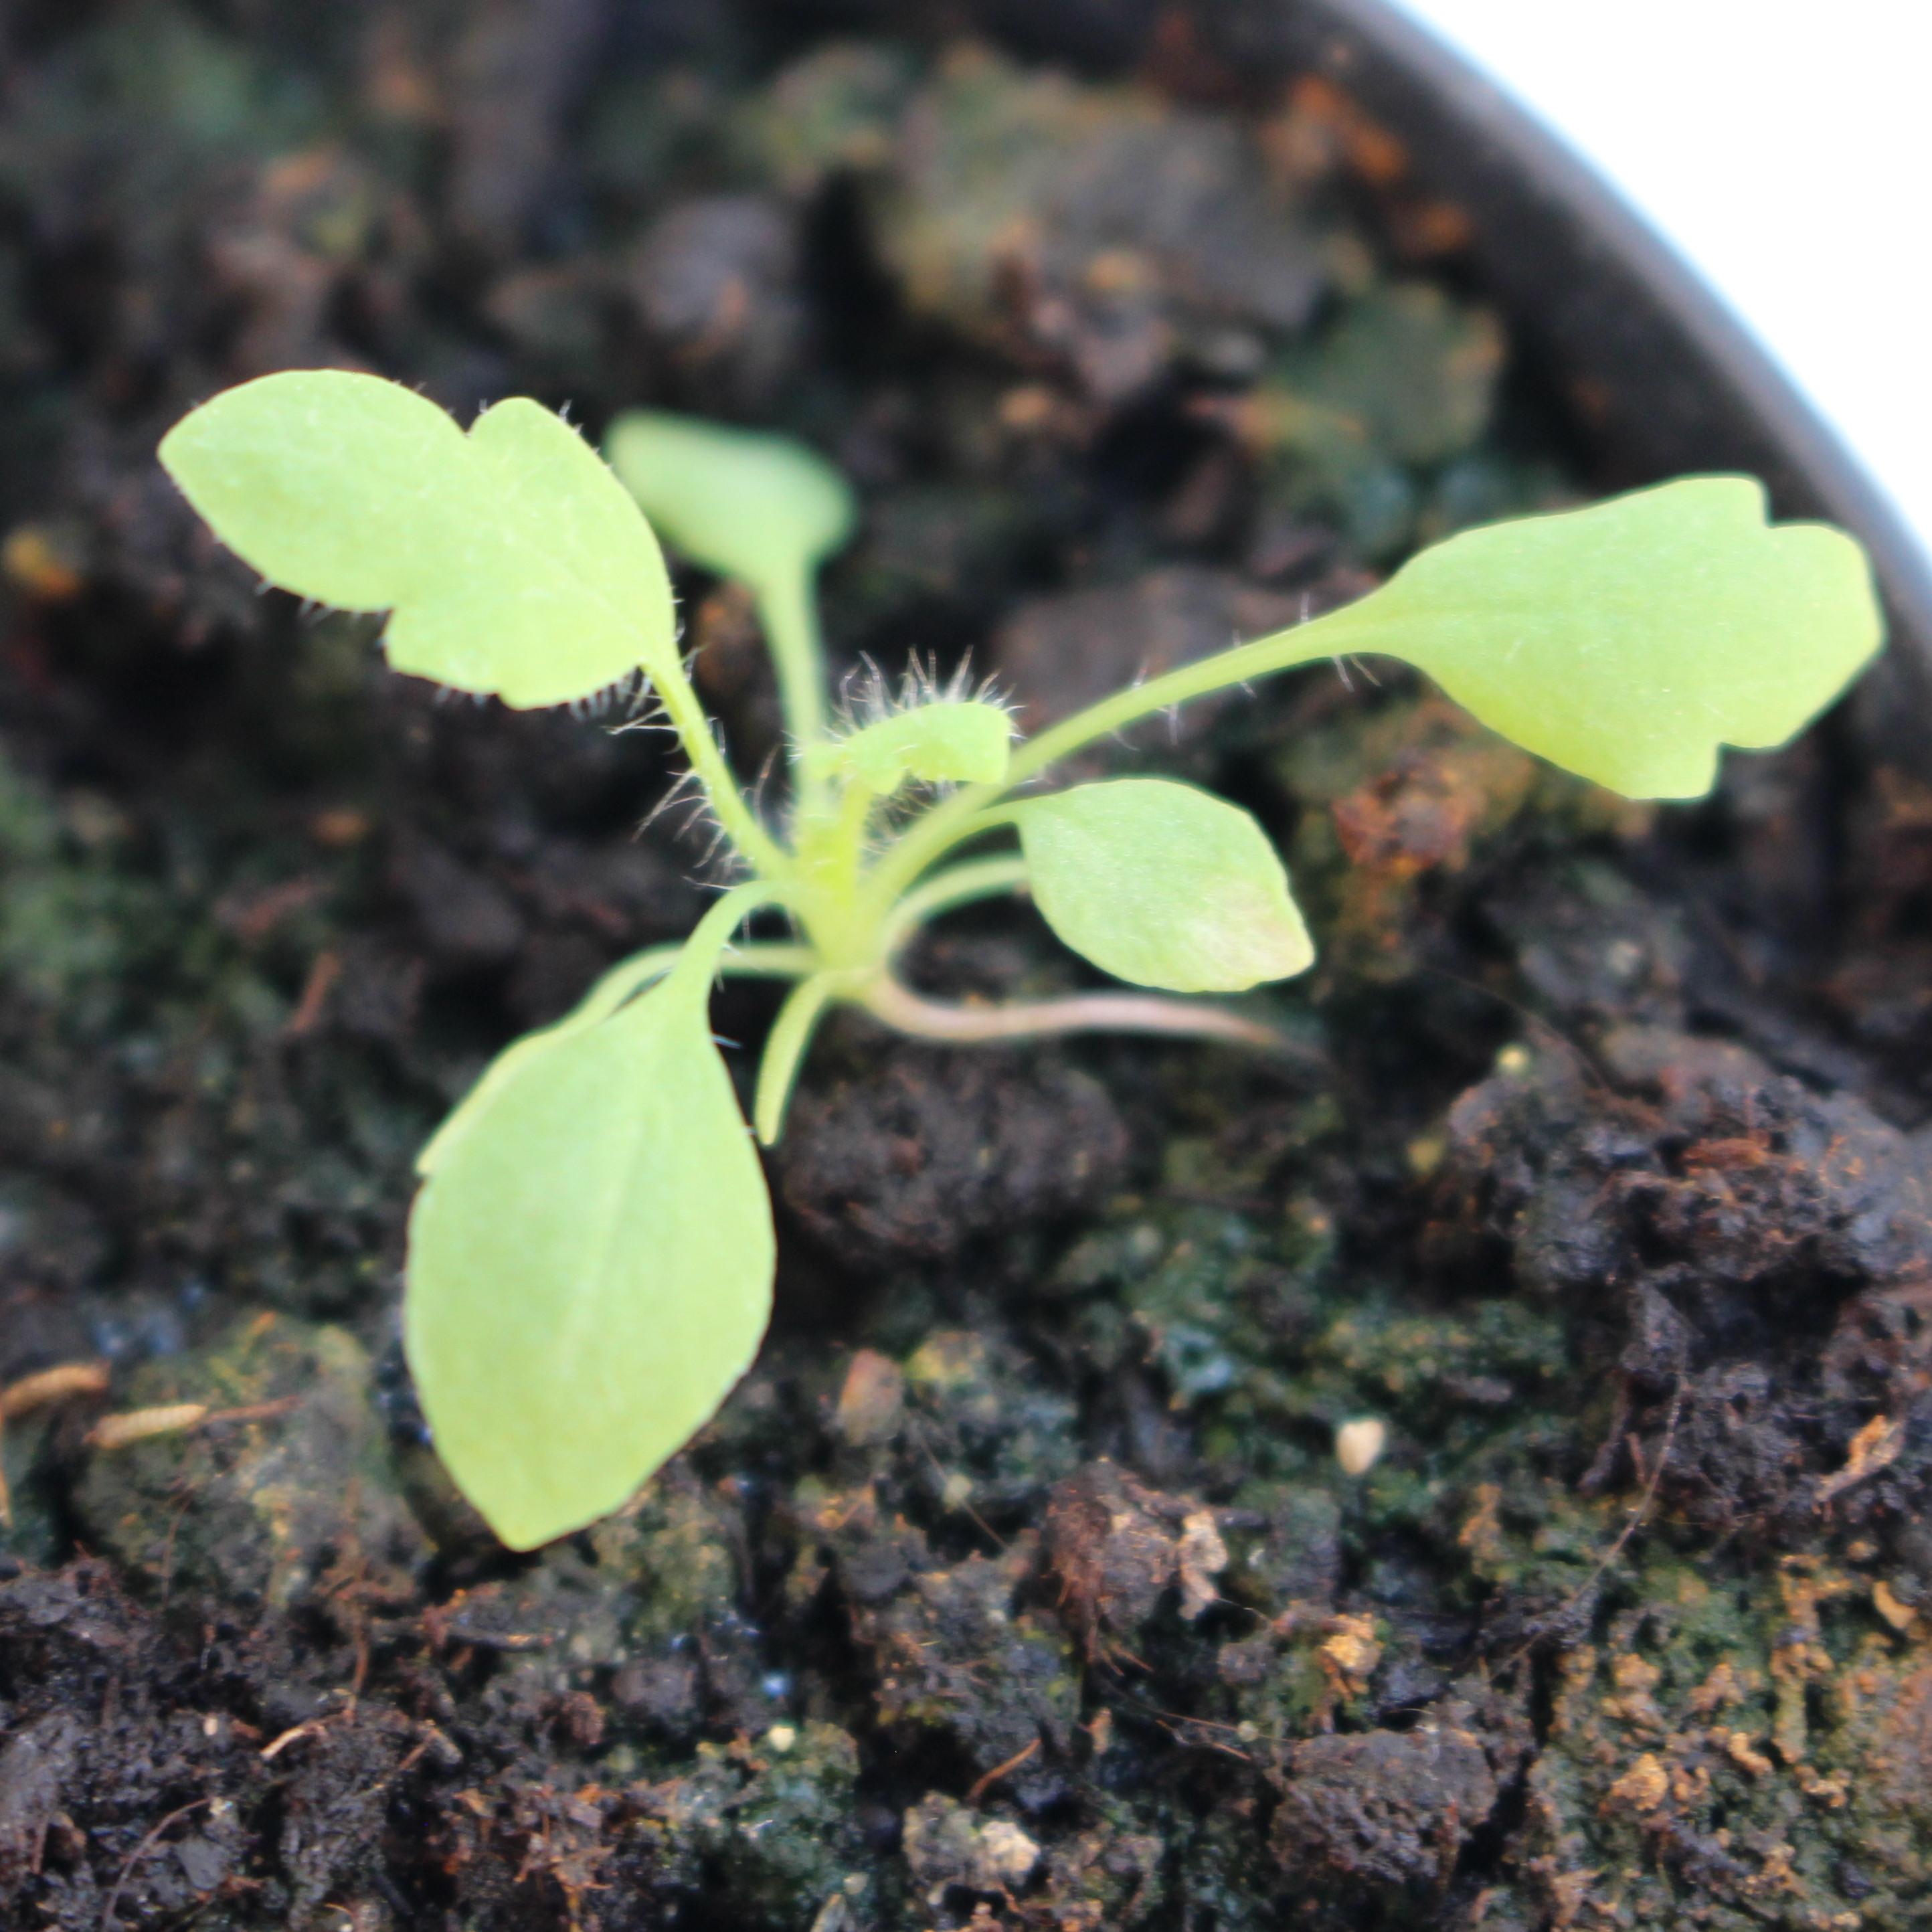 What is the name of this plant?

Papaver rhoeas
